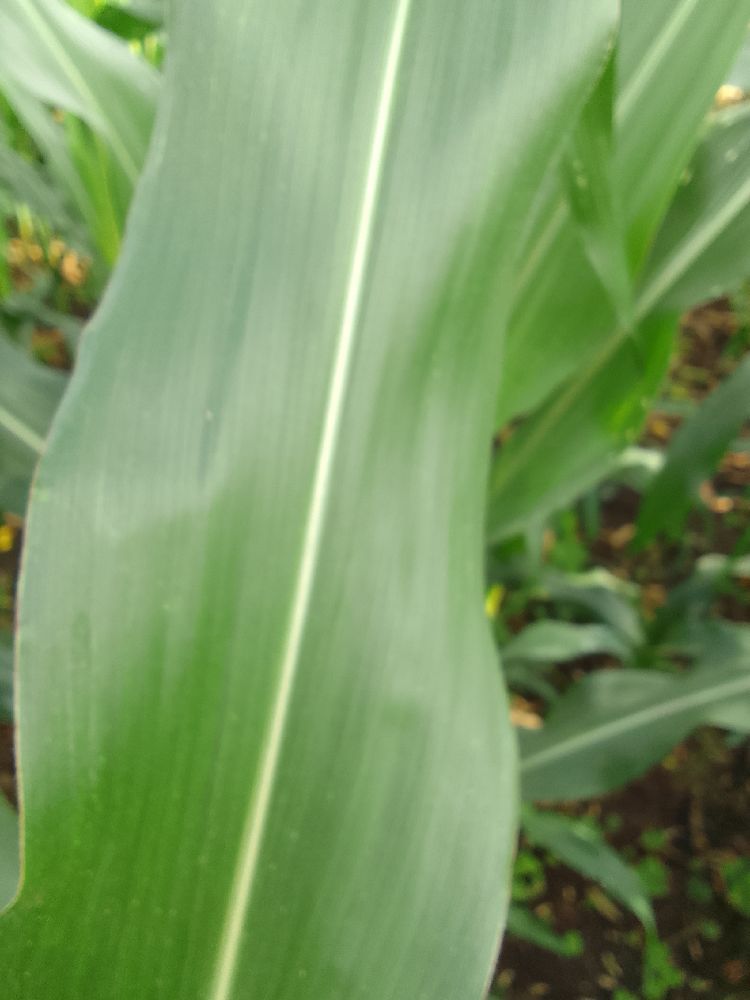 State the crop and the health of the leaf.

maize, healthy
